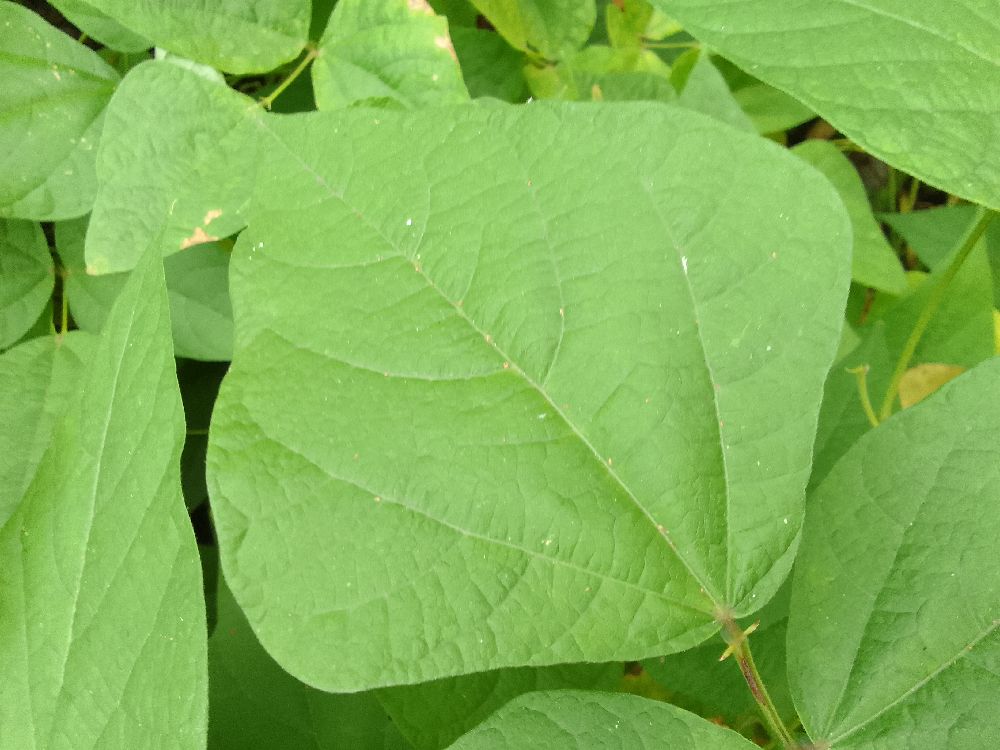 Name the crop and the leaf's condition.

common bean, healthy
